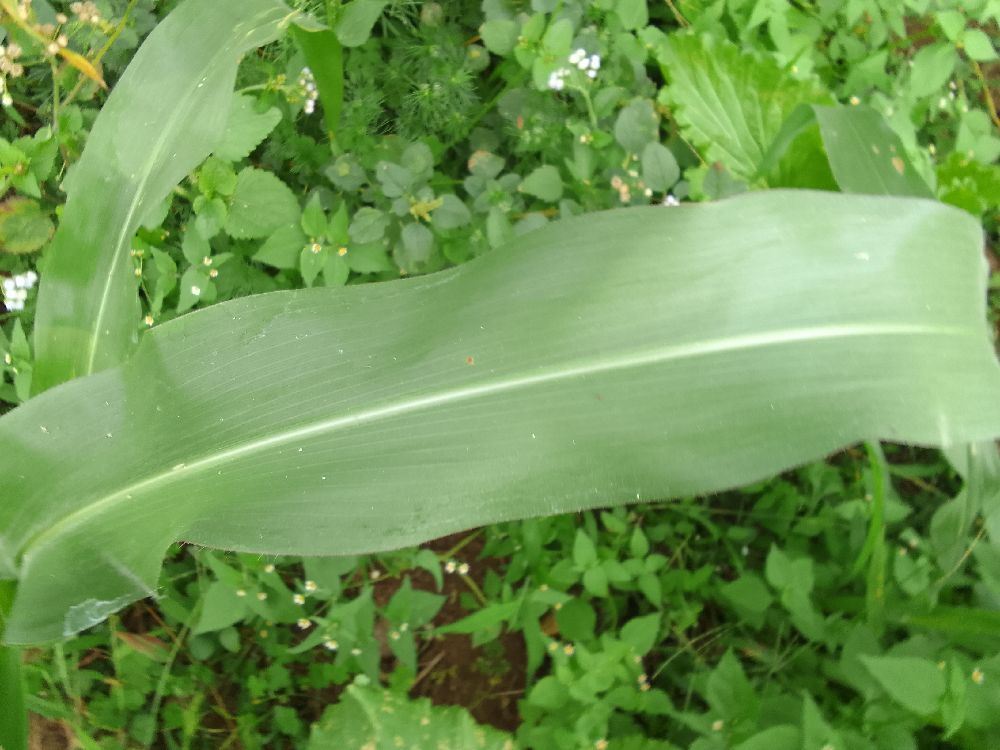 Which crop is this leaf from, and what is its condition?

maize, healthy
